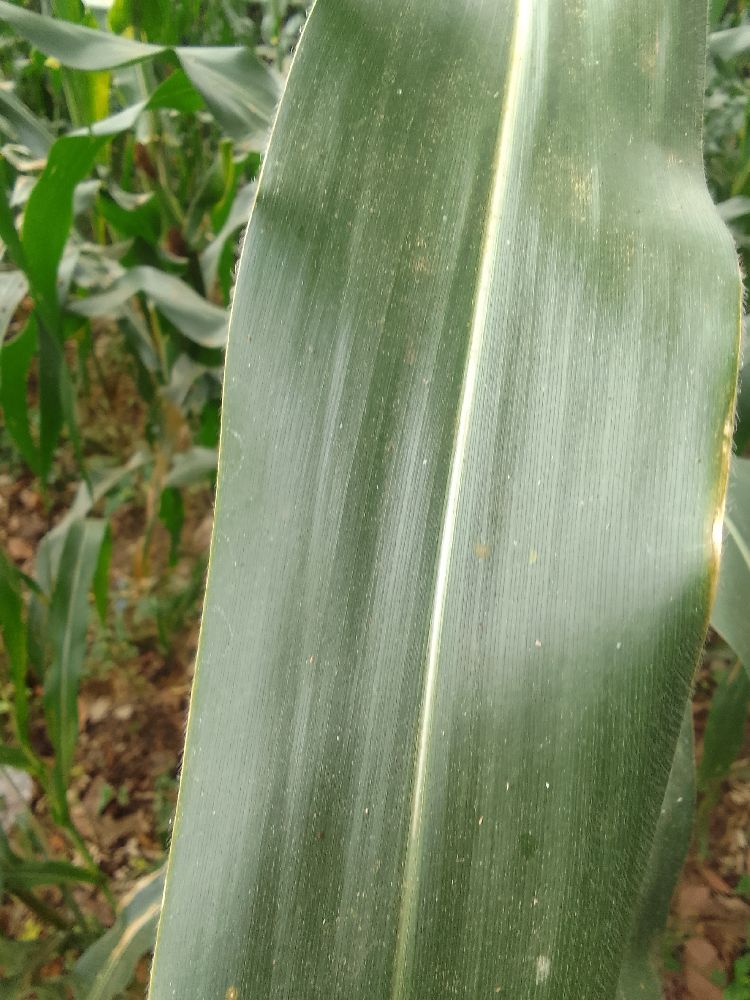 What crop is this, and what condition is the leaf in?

maize, healthy
